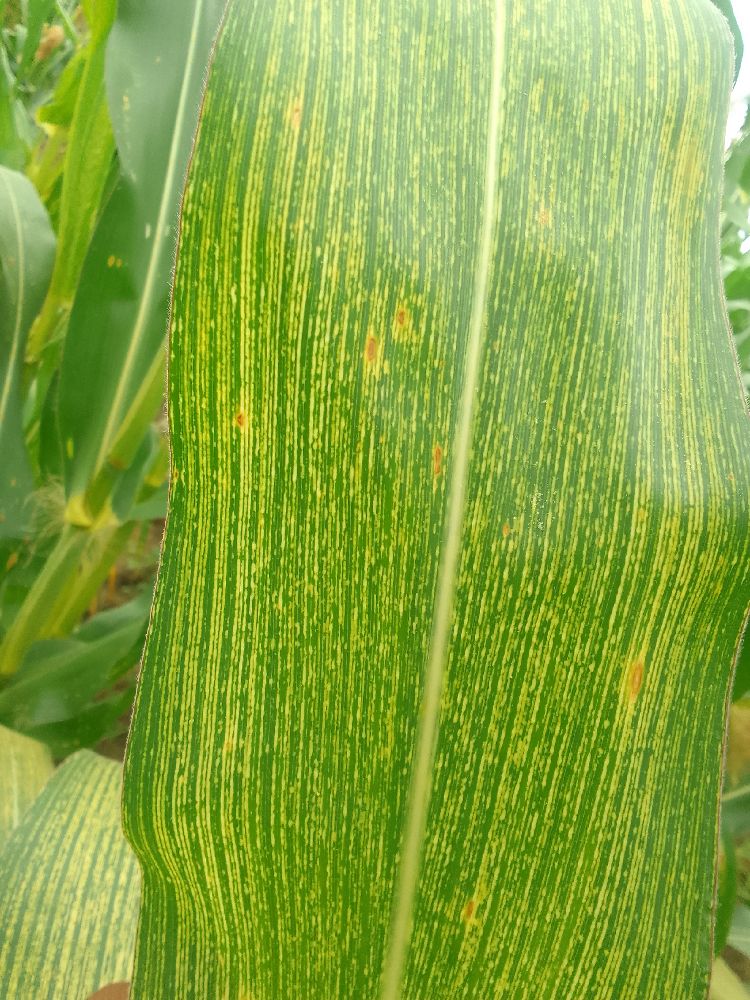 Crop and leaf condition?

maize, maize streak virus
